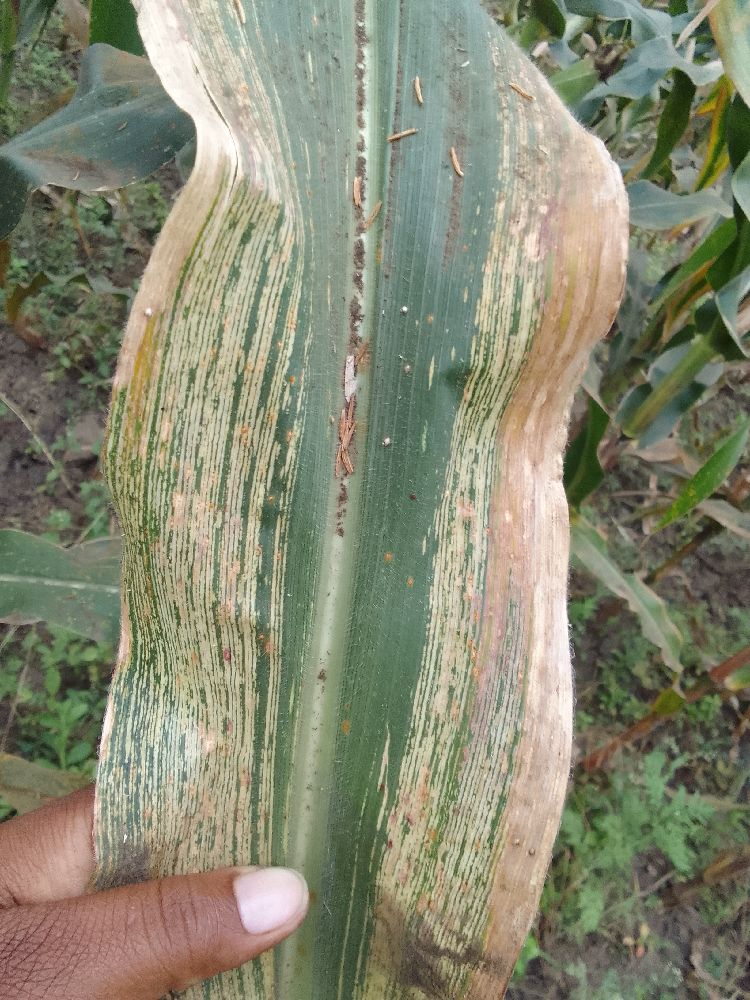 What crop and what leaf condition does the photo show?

maize, maize streak virus
